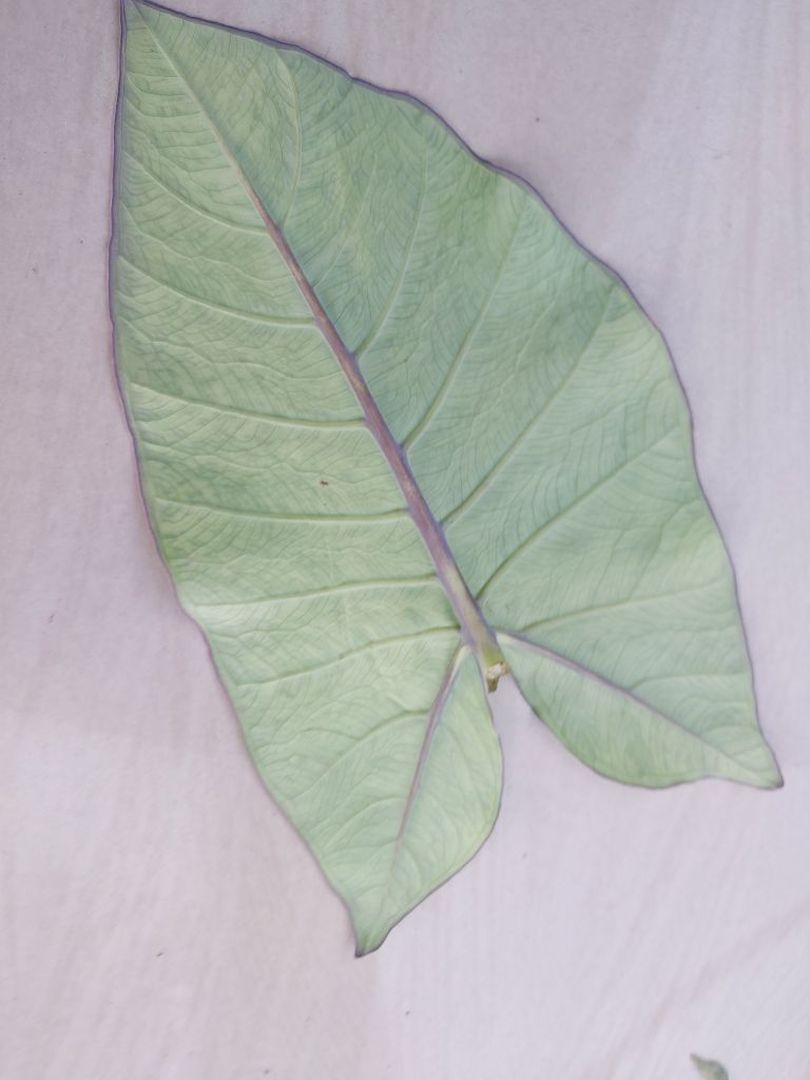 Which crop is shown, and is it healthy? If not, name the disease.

taro, mosaic
